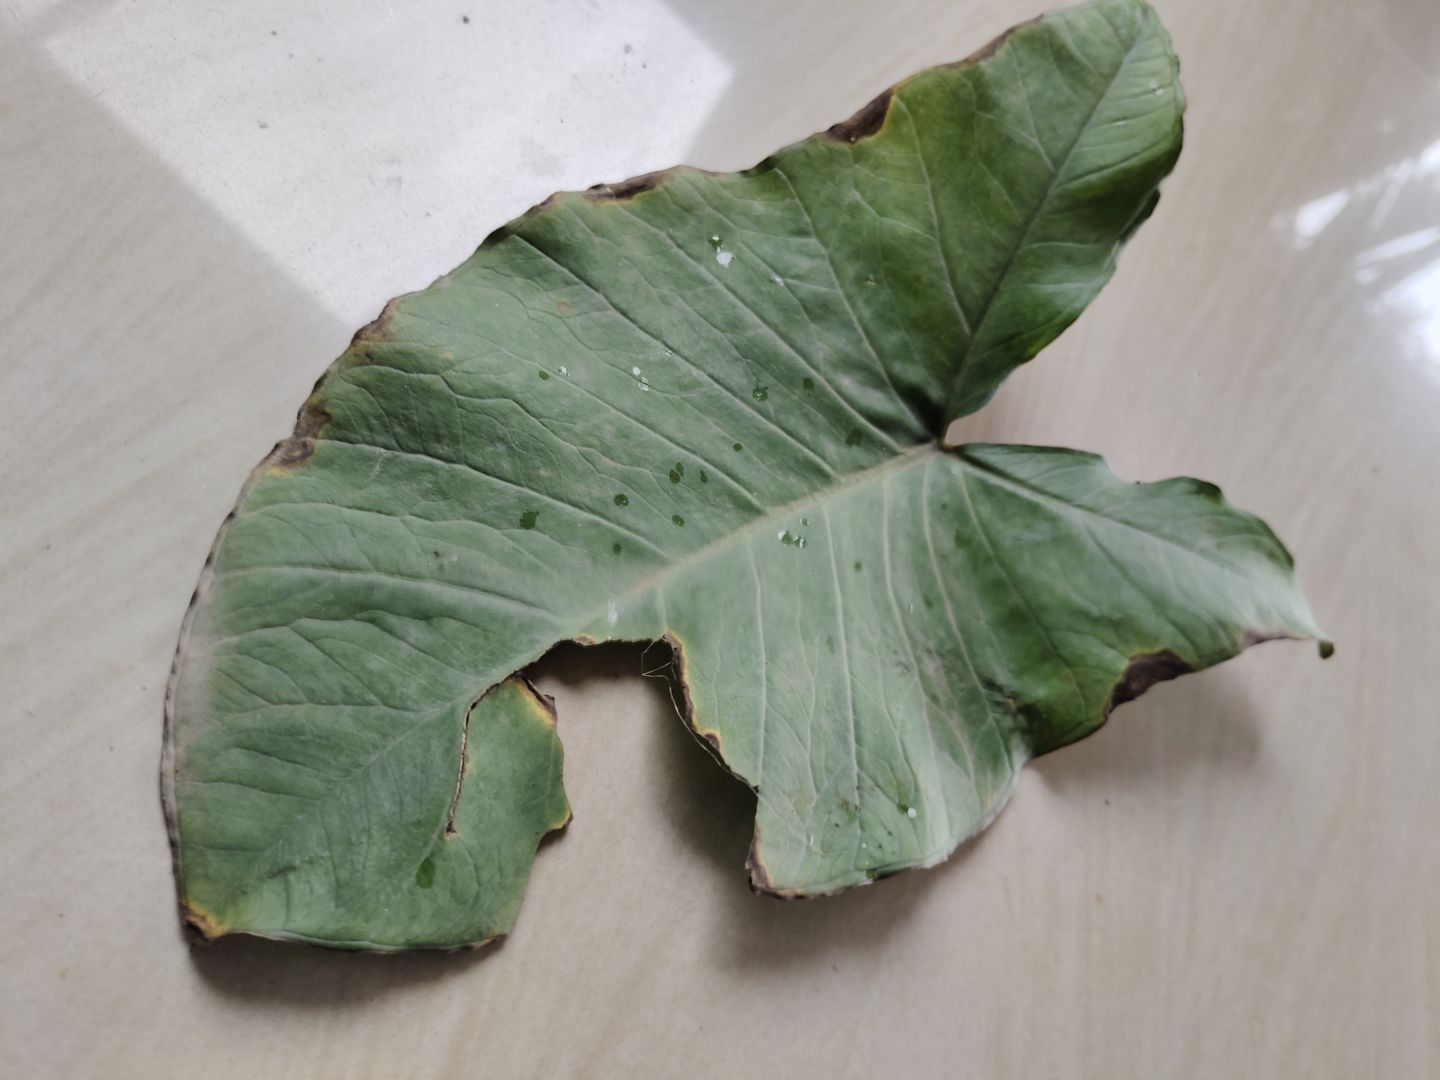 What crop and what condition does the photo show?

taro, leaf blight
